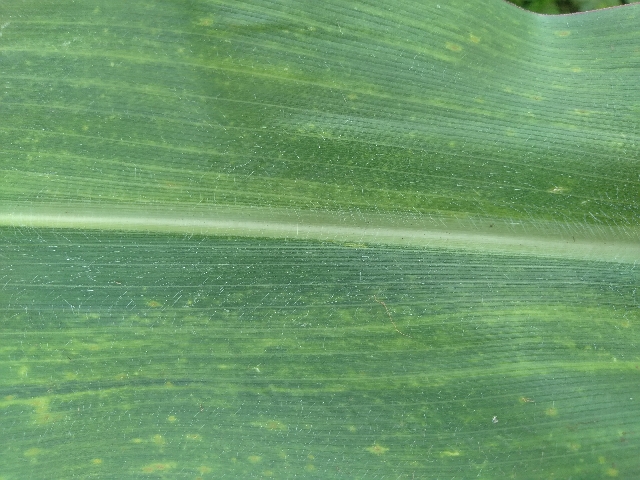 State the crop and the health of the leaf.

maize, maize lethal necrosis
